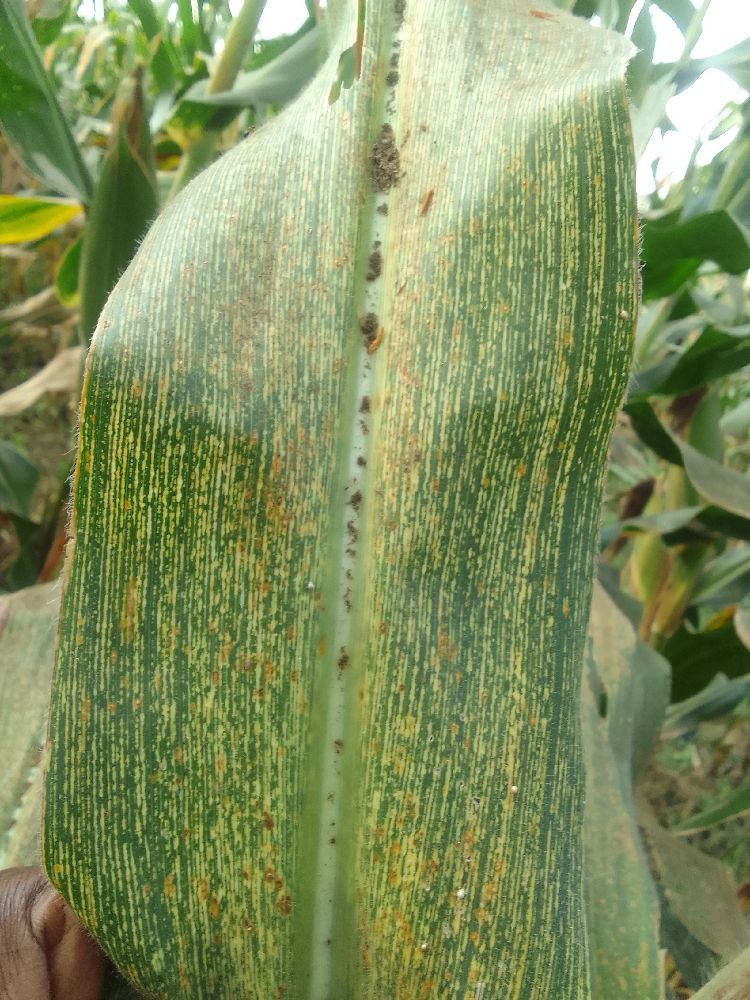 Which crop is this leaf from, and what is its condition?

maize, maize streak virus
